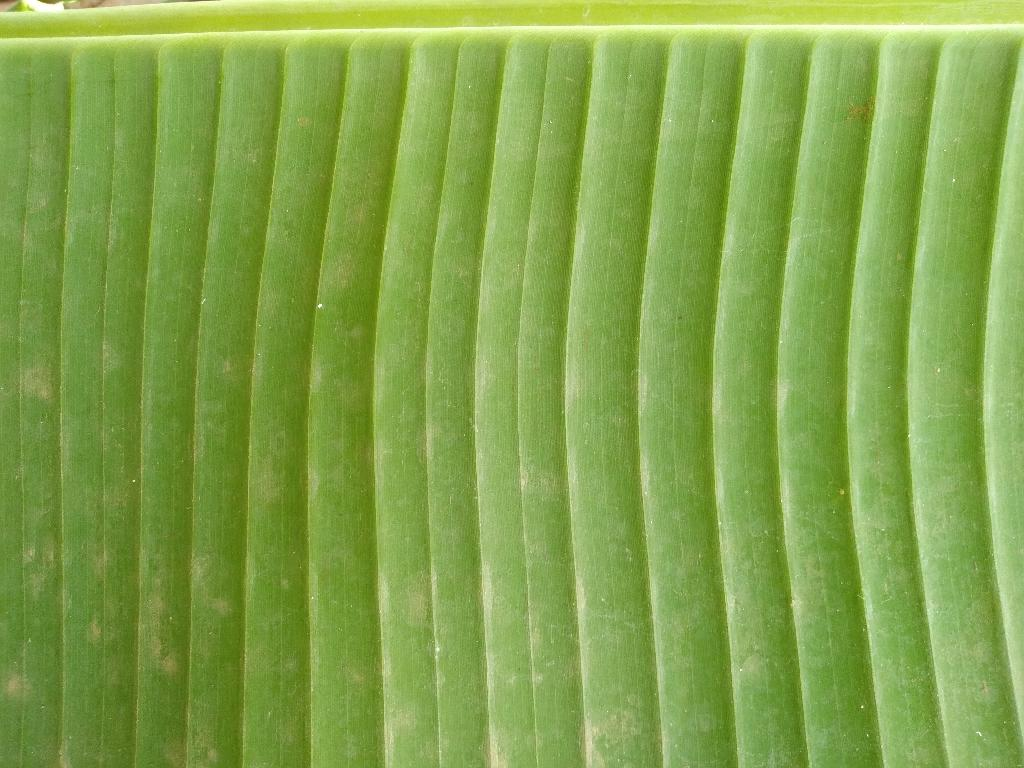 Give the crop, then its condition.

banana, healthy
